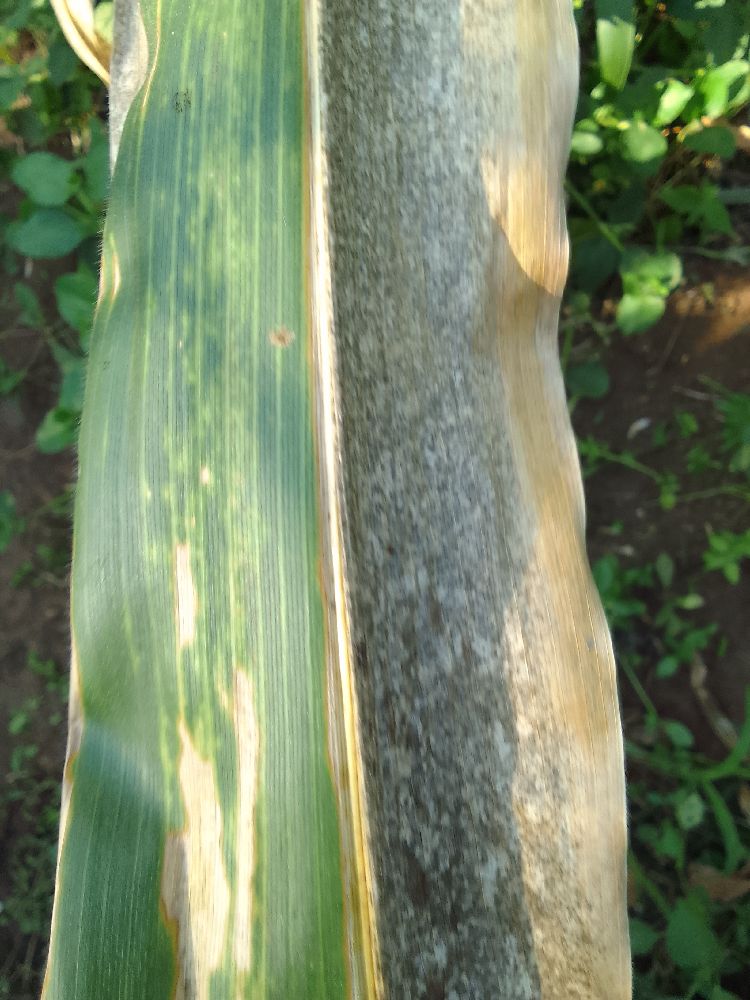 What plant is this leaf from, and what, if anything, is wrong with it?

maize, maize lethal necrosis
